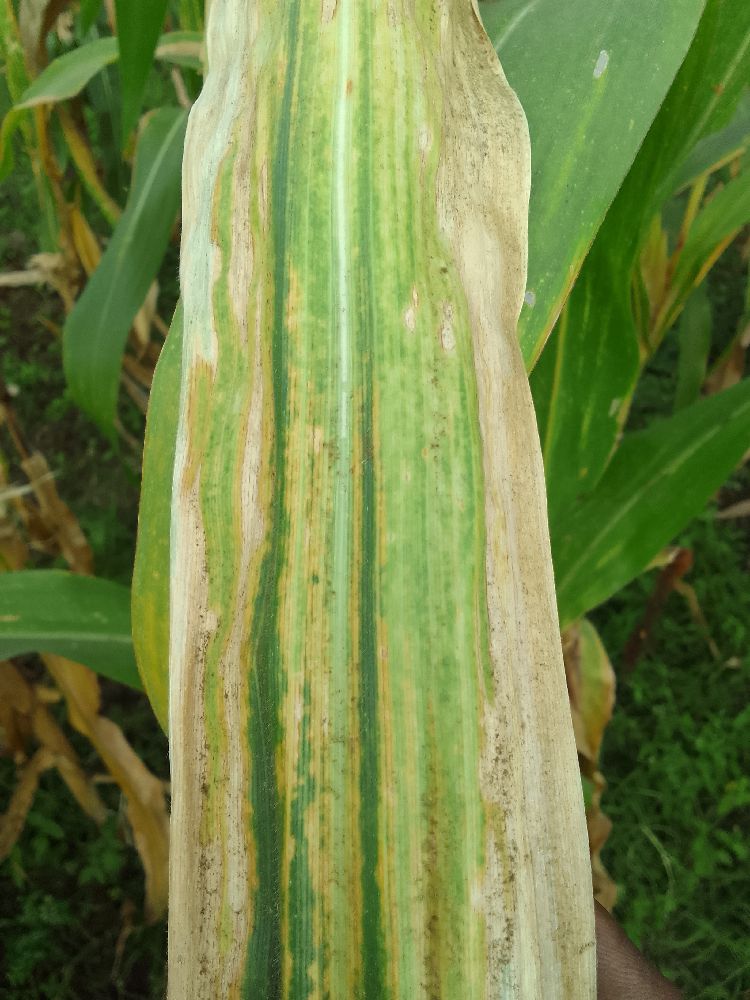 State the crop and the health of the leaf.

maize, maize lethal necrosis
